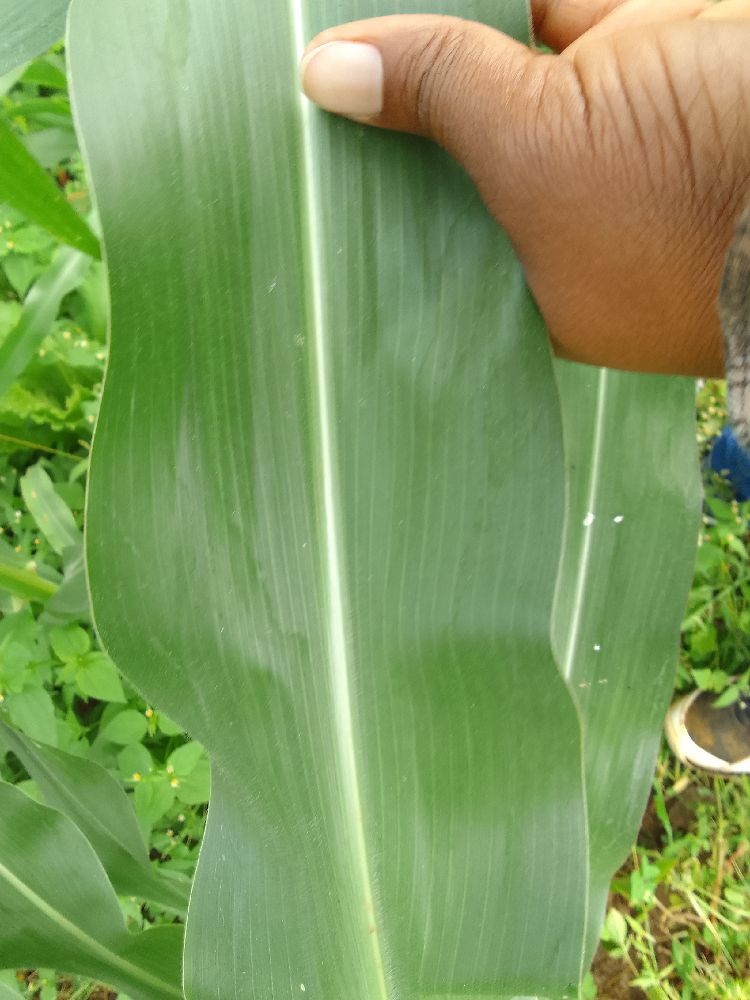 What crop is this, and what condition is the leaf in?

maize, healthy
